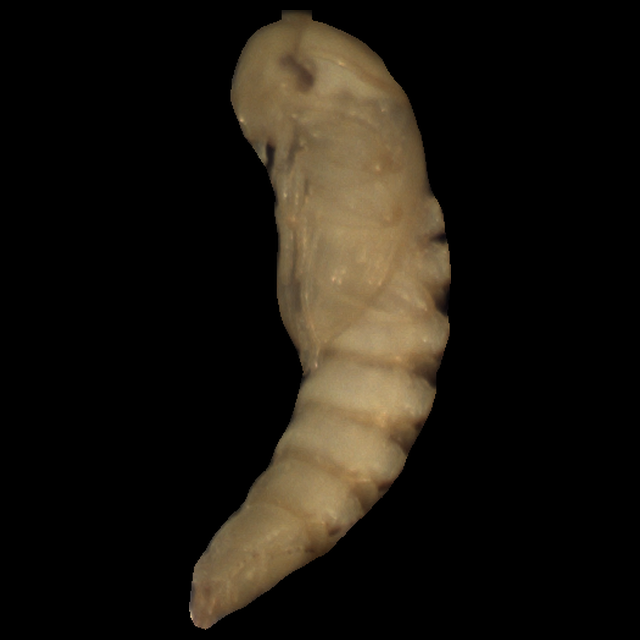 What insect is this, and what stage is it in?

mealworm pupa
